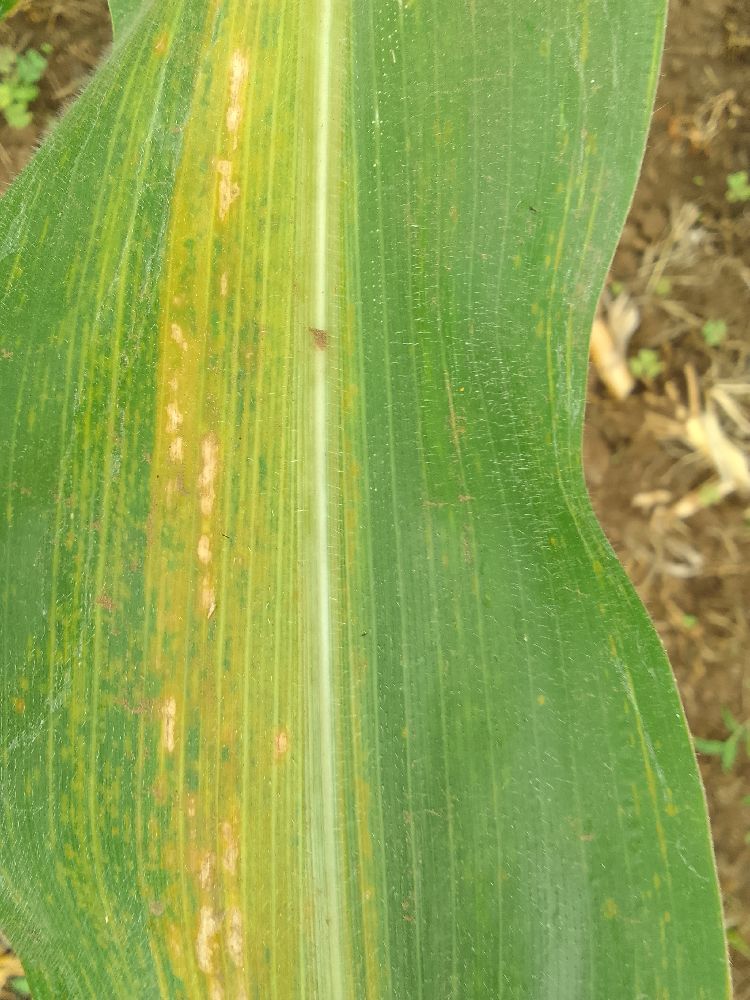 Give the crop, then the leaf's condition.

maize, maize lethal necrosis
